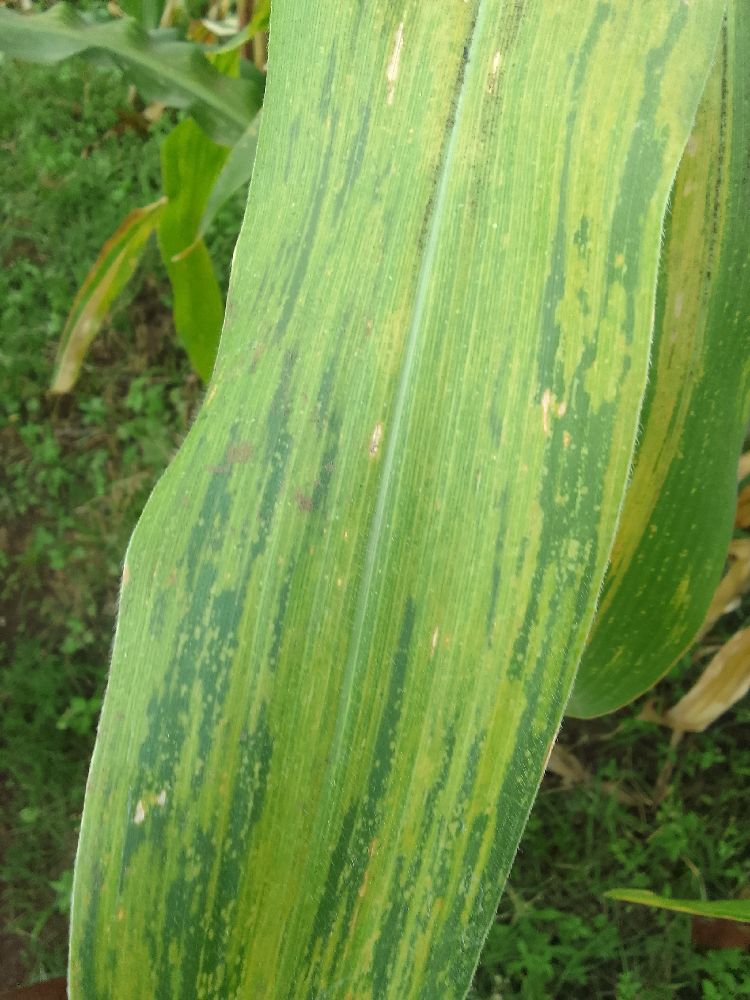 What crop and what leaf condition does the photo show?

maize, maize lethal necrosis
